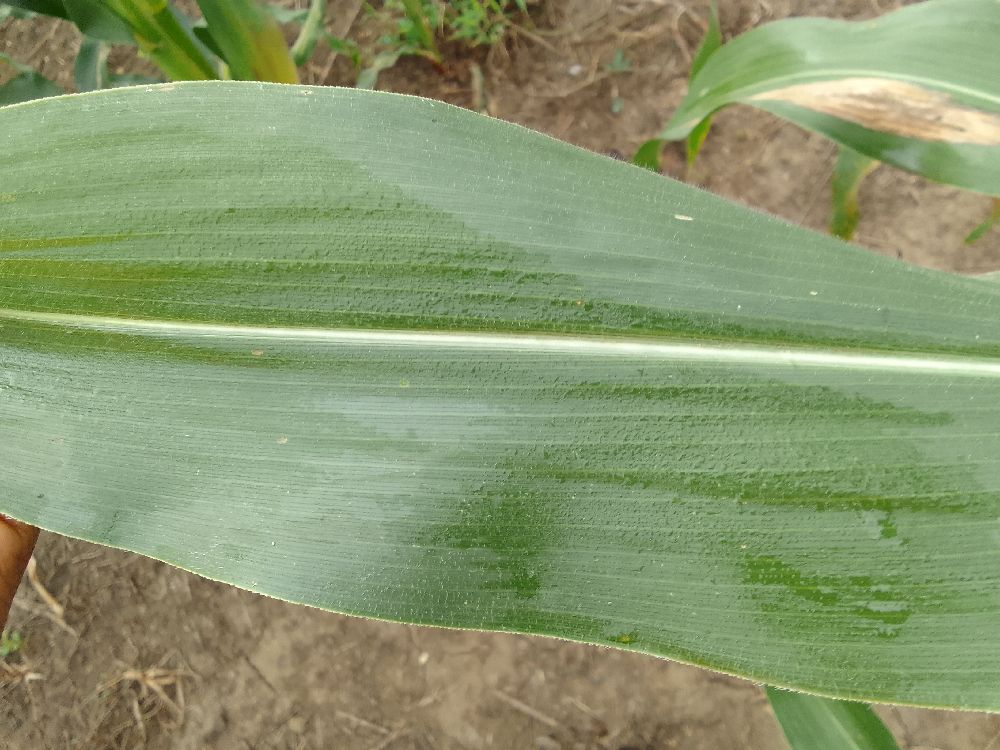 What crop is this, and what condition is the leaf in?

maize, healthy
